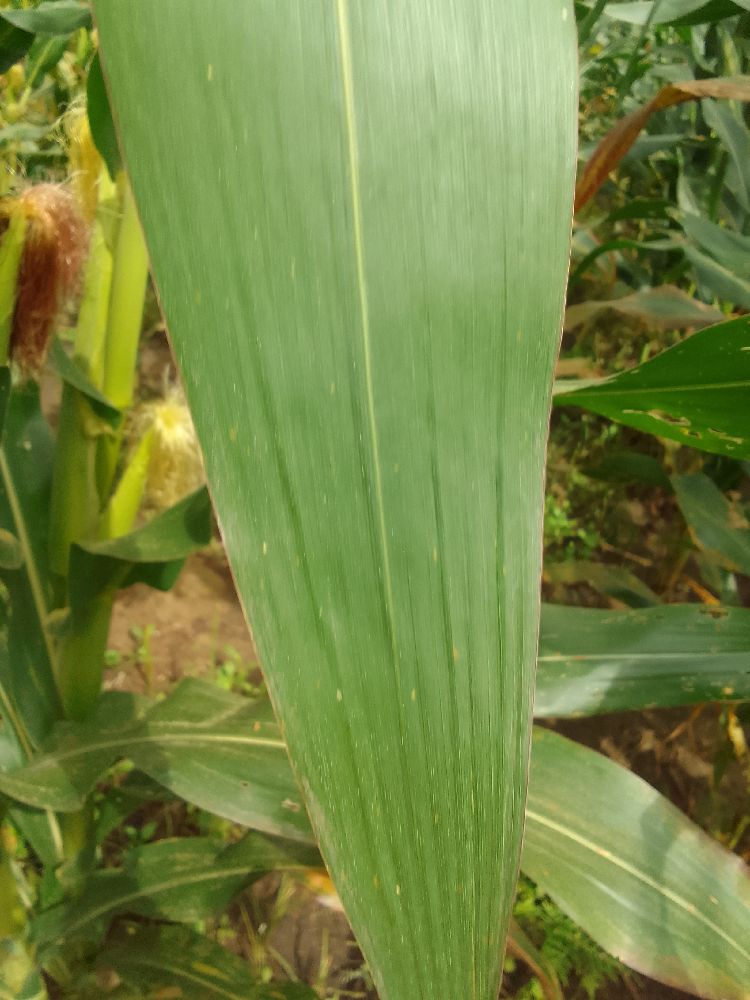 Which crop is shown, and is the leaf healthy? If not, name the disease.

maize, healthy
